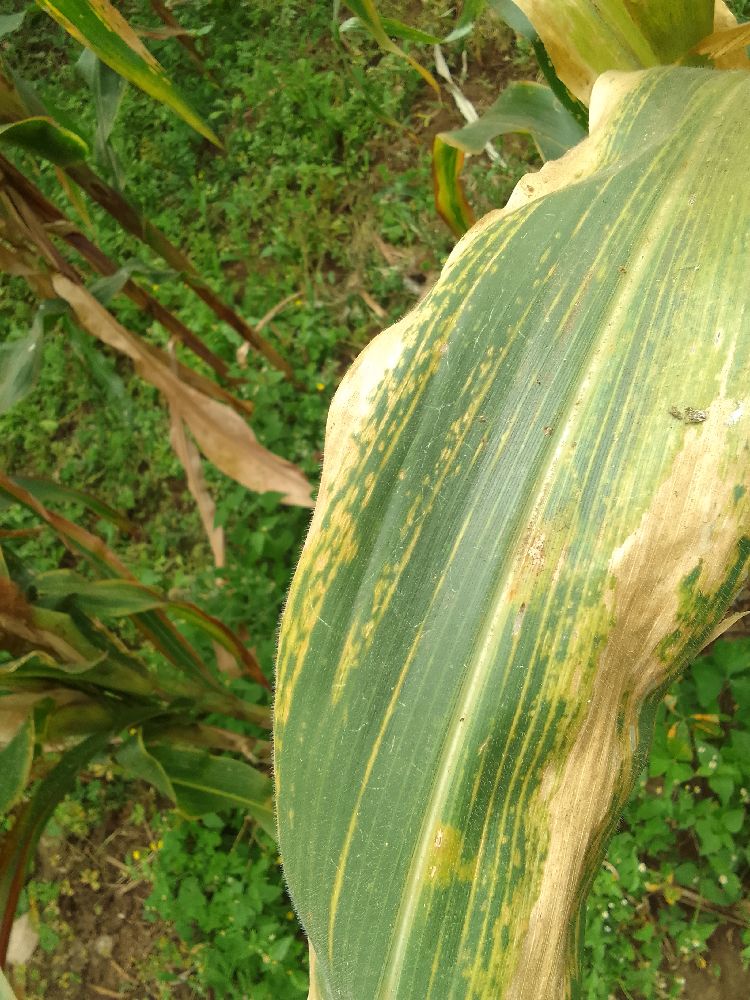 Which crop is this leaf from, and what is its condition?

maize, maize lethal necrosis
